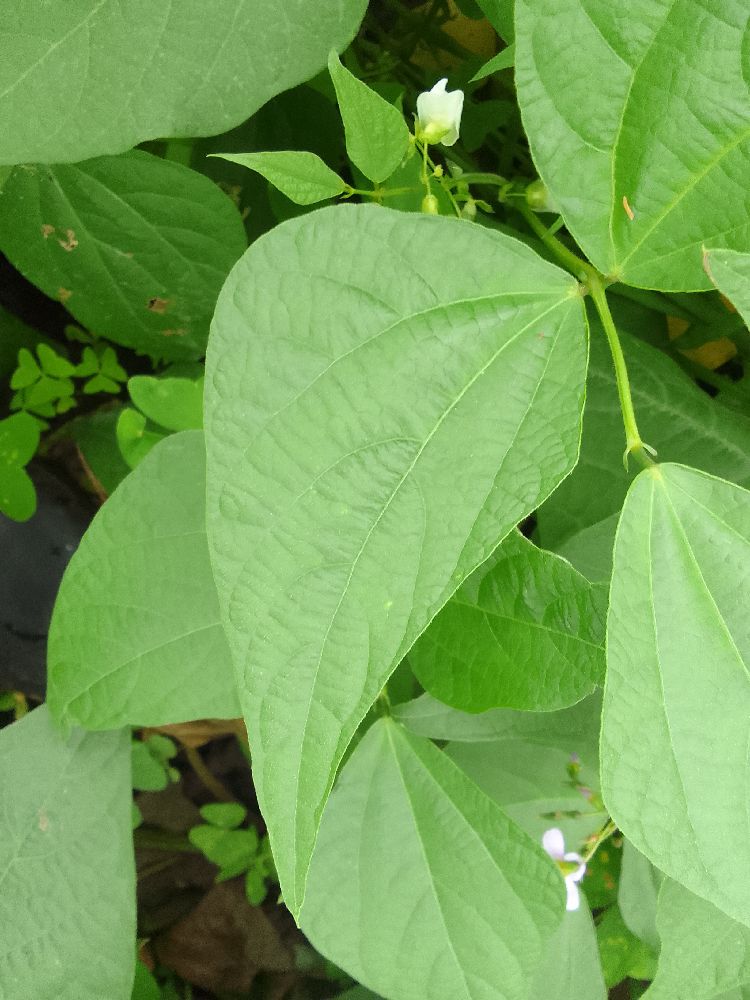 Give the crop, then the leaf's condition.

common bean, healthy
